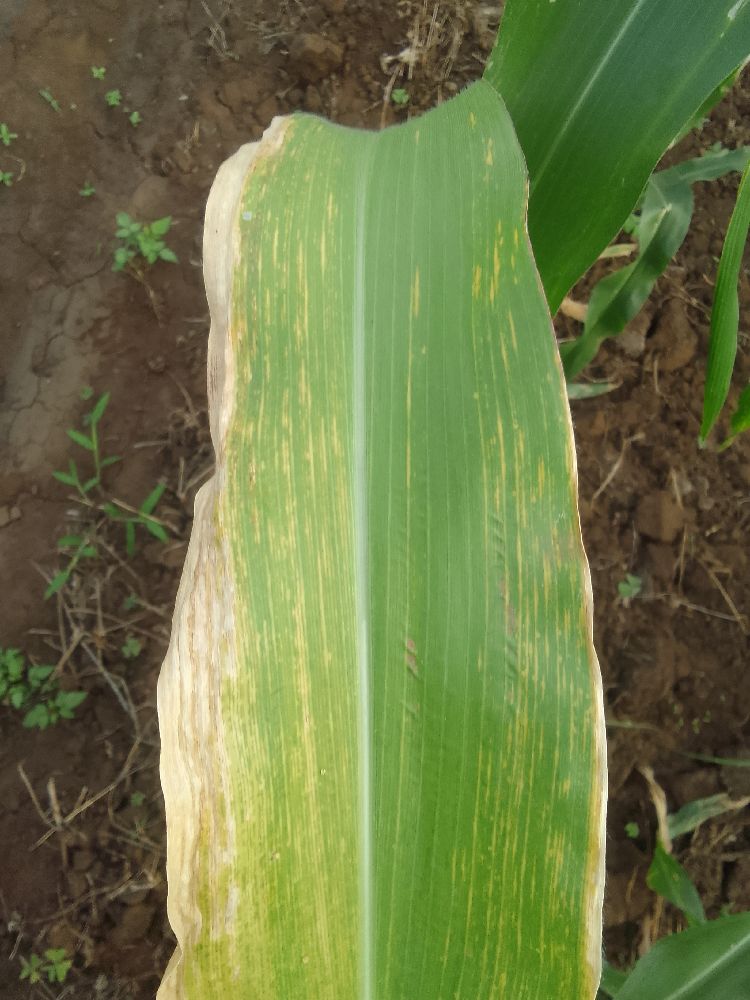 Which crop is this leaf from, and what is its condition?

maize, maize lethal necrosis
